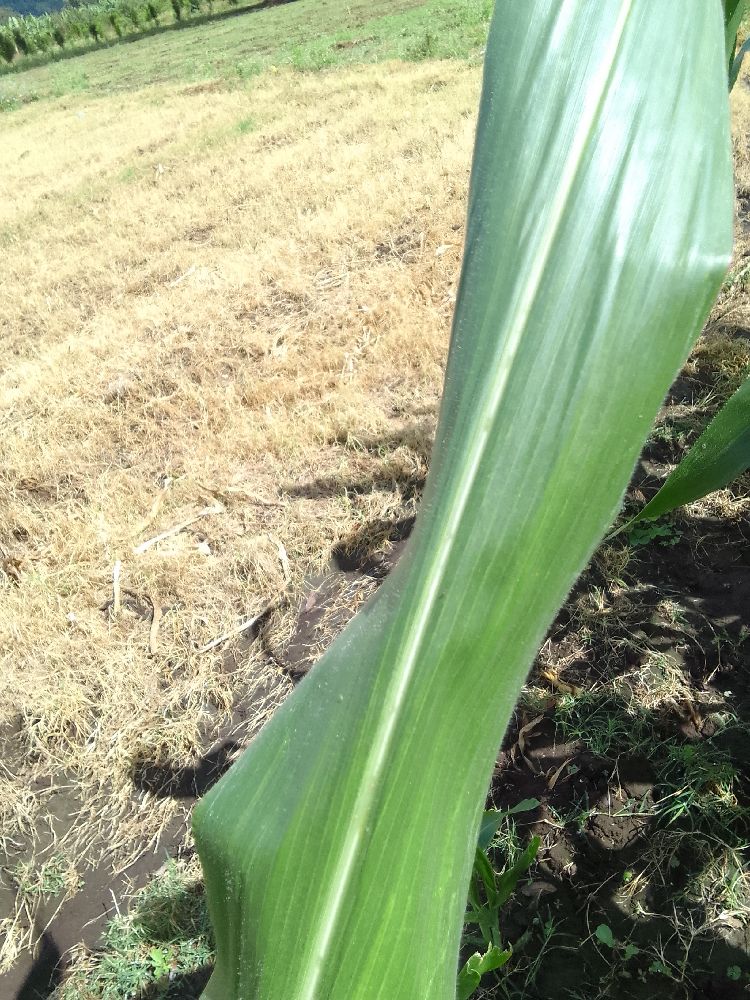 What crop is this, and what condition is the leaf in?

maize, healthy
